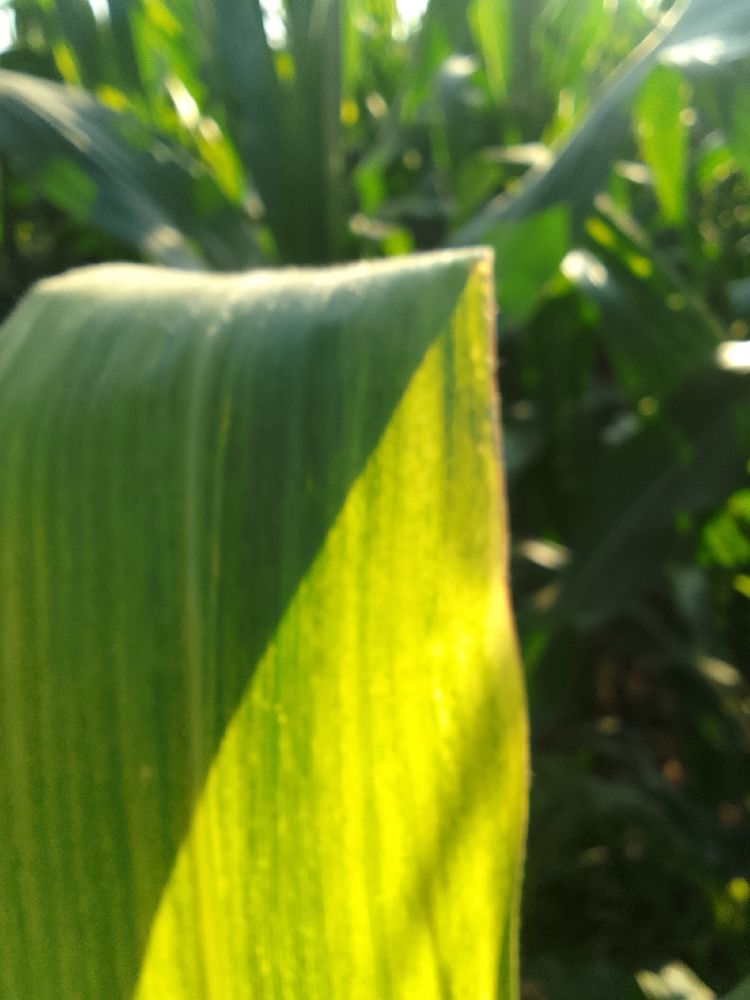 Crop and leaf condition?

maize, maize lethal necrosis
